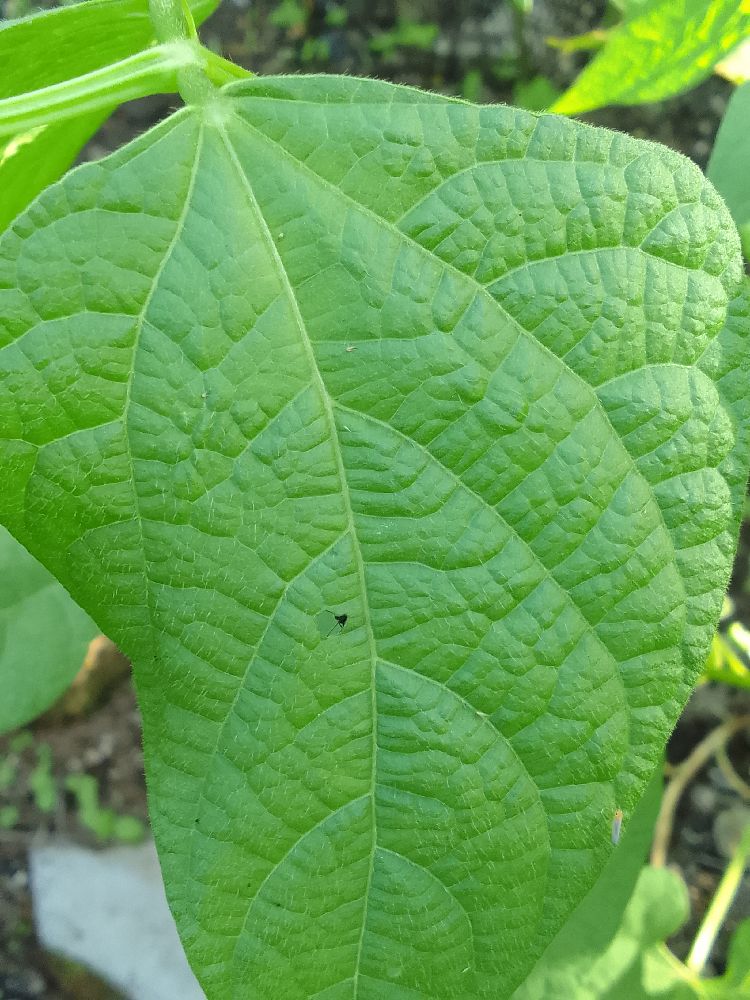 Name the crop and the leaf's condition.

common bean, healthy
